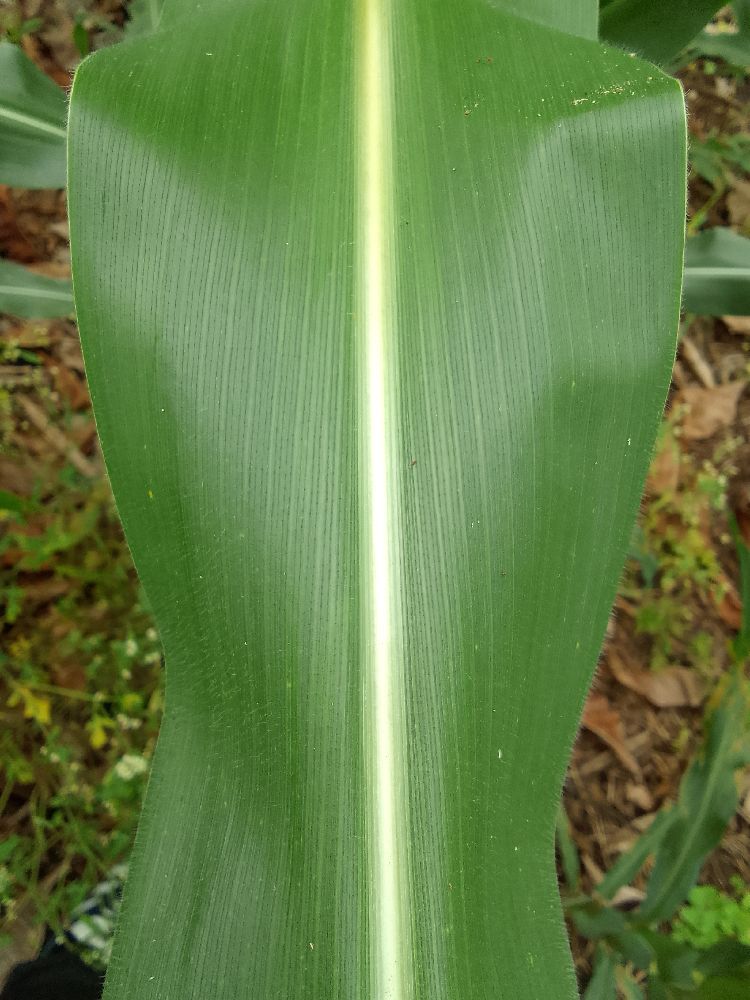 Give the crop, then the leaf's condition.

maize, healthy
